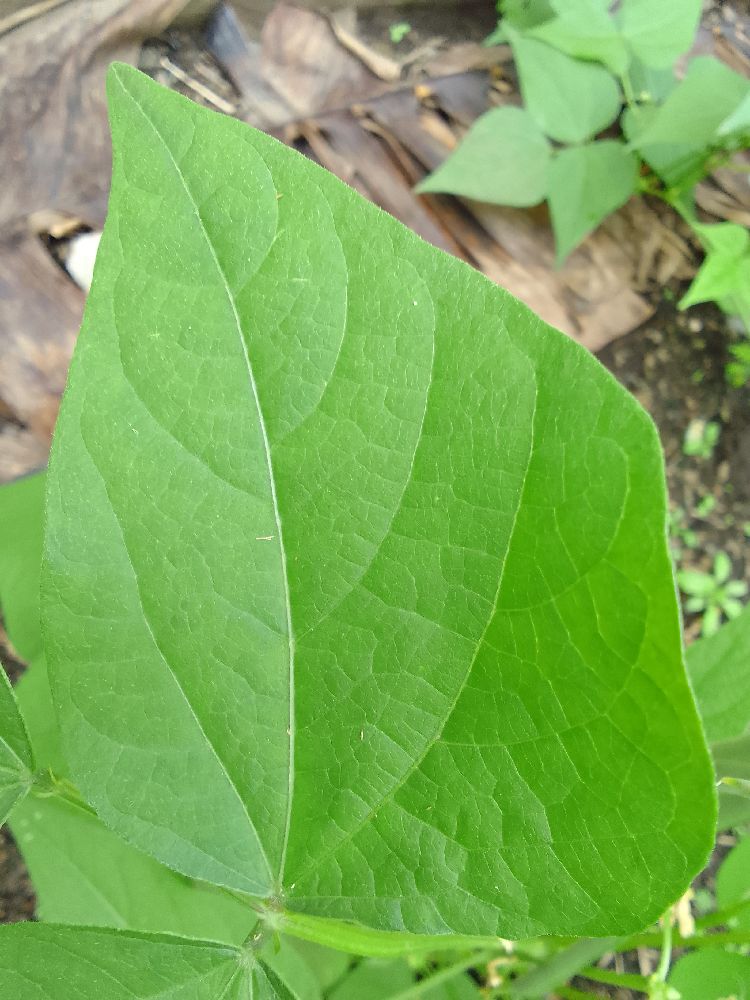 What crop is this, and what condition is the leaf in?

common bean, healthy
